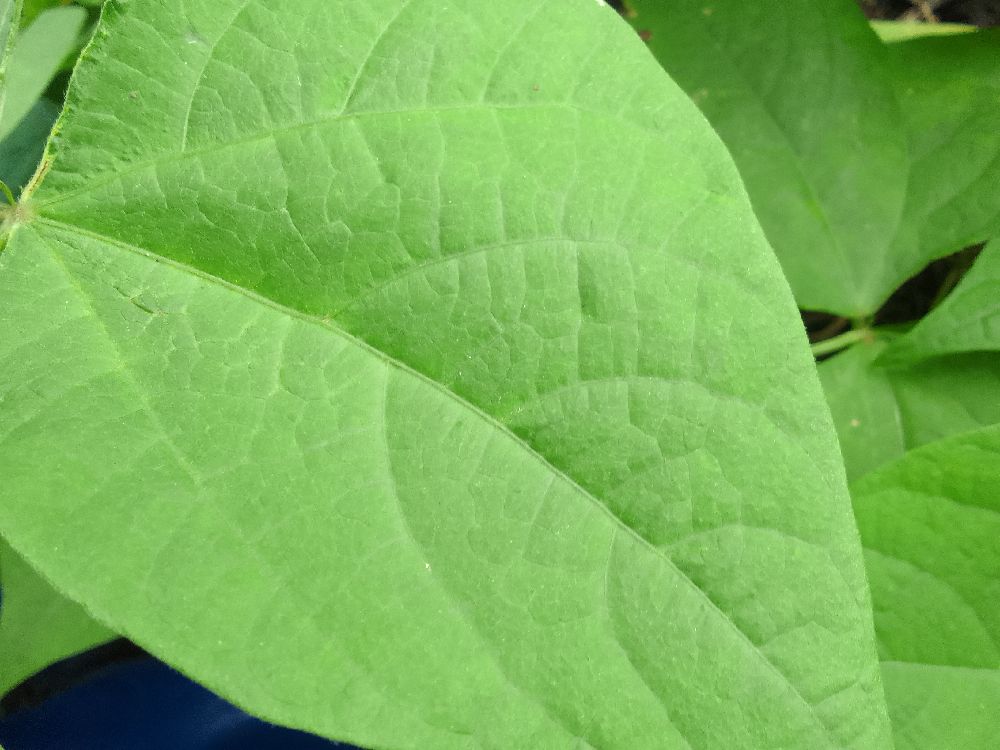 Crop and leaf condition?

common bean, healthy
